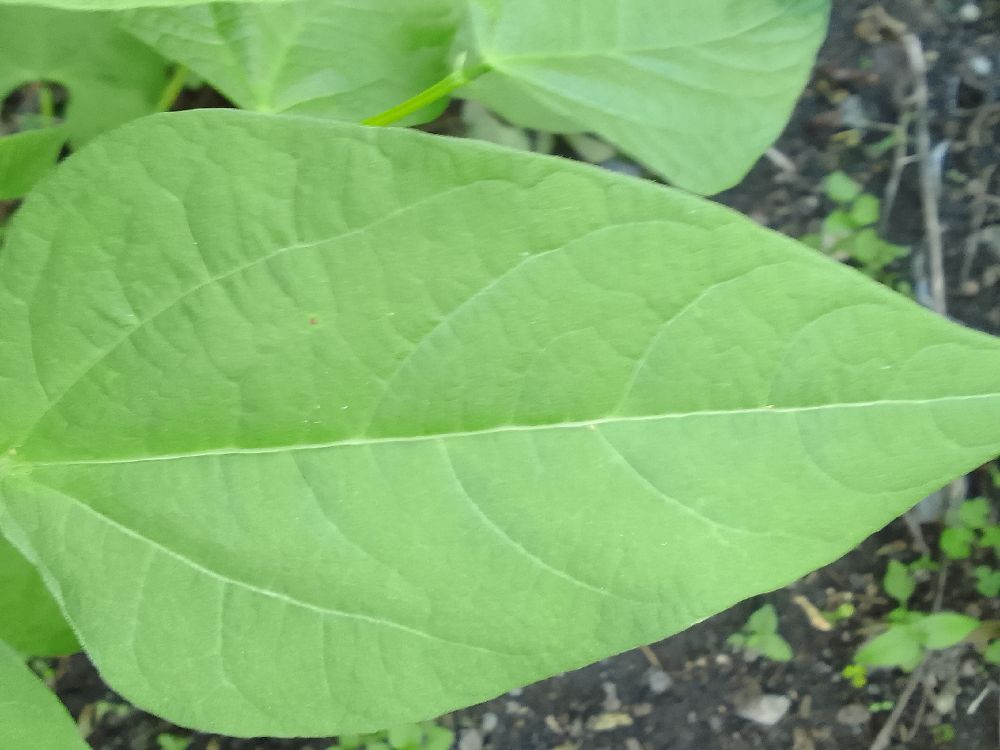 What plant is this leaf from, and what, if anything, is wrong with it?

common bean, healthy
